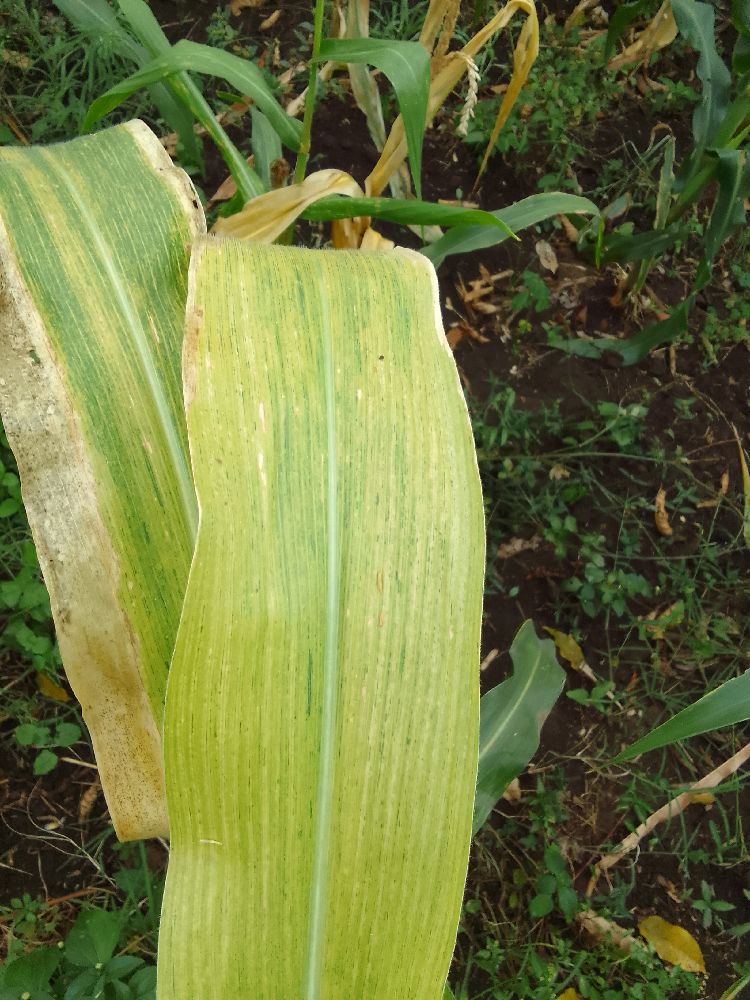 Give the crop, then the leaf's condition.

maize, maize lethal necrosis
